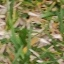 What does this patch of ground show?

grass
